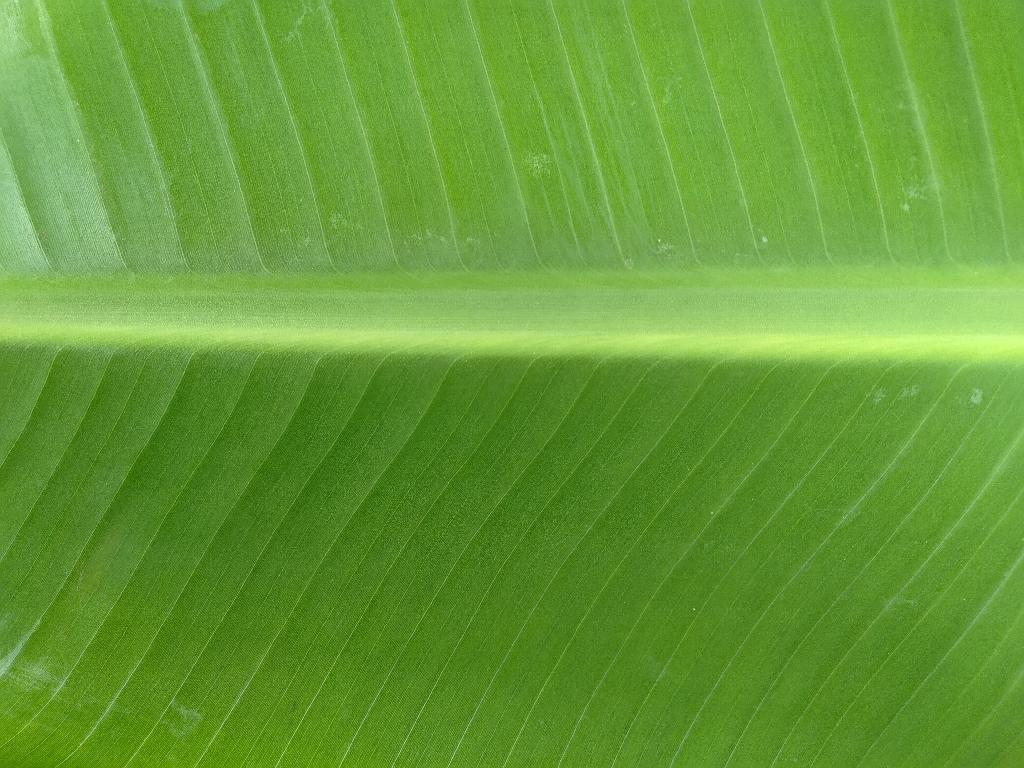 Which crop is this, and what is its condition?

banana, healthy
